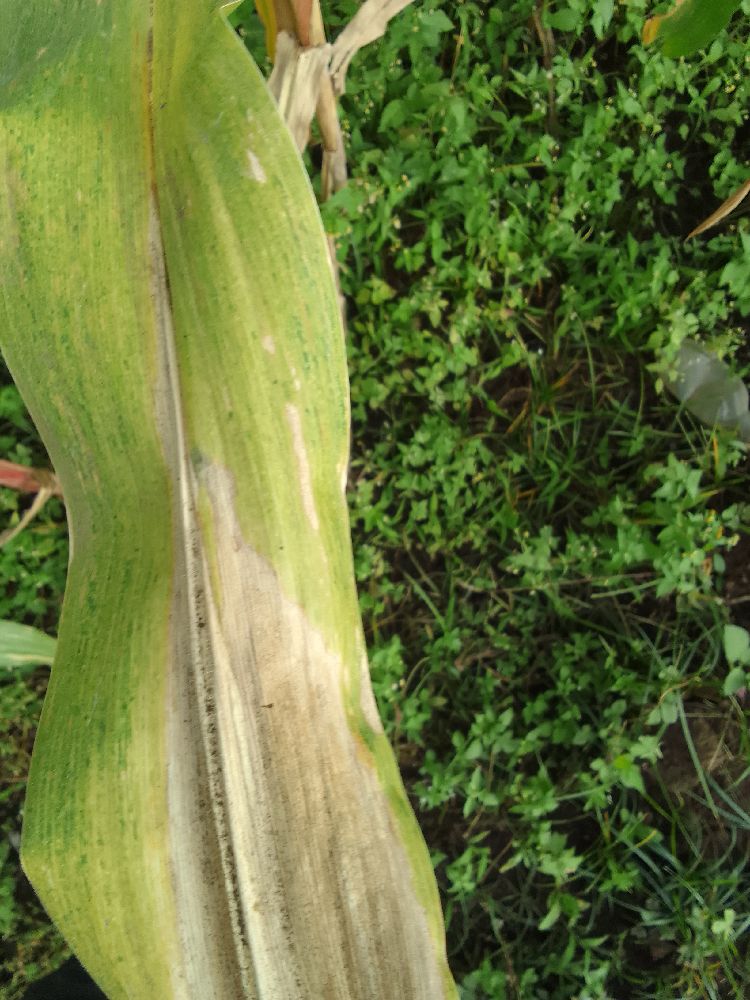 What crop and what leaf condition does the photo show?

maize, maize lethal necrosis
